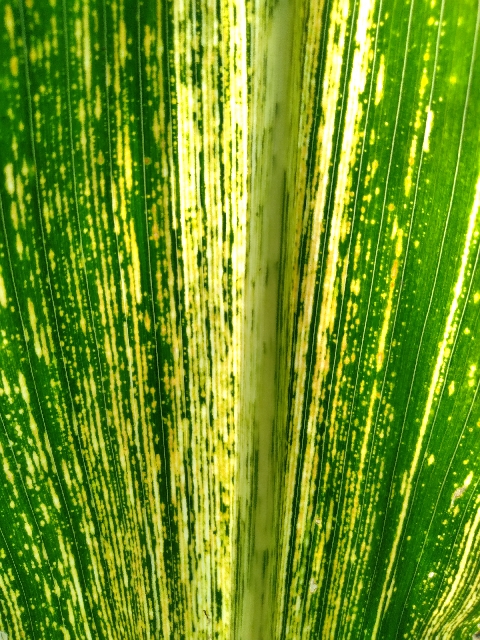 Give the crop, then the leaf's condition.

maize, maize streak virus
